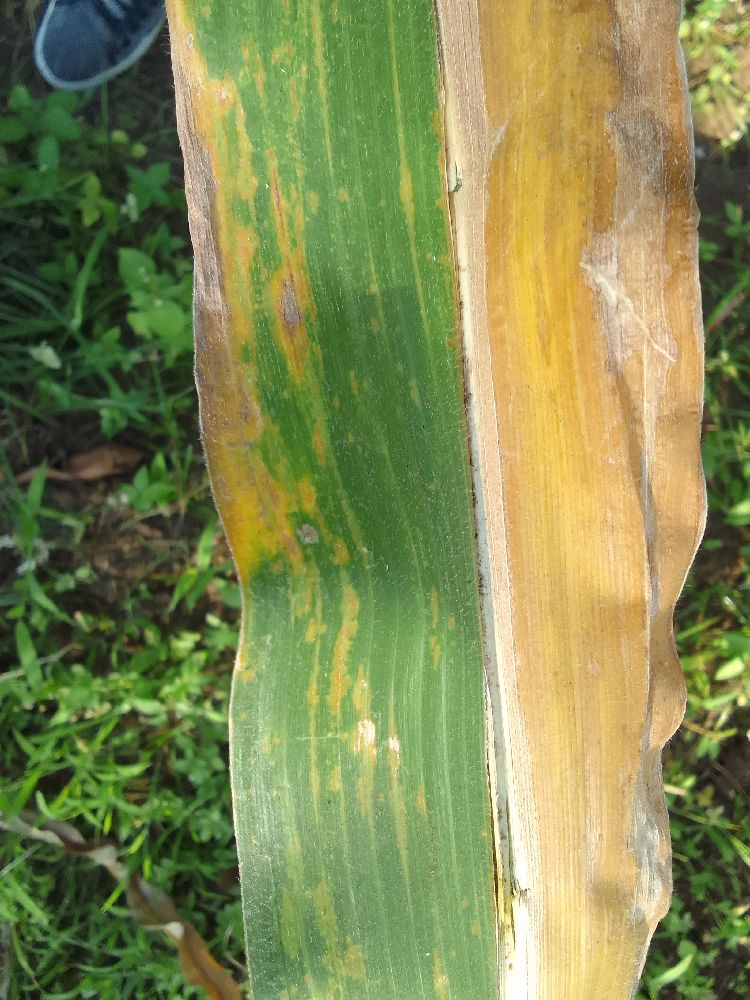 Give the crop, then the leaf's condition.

maize, maize lethal necrosis
